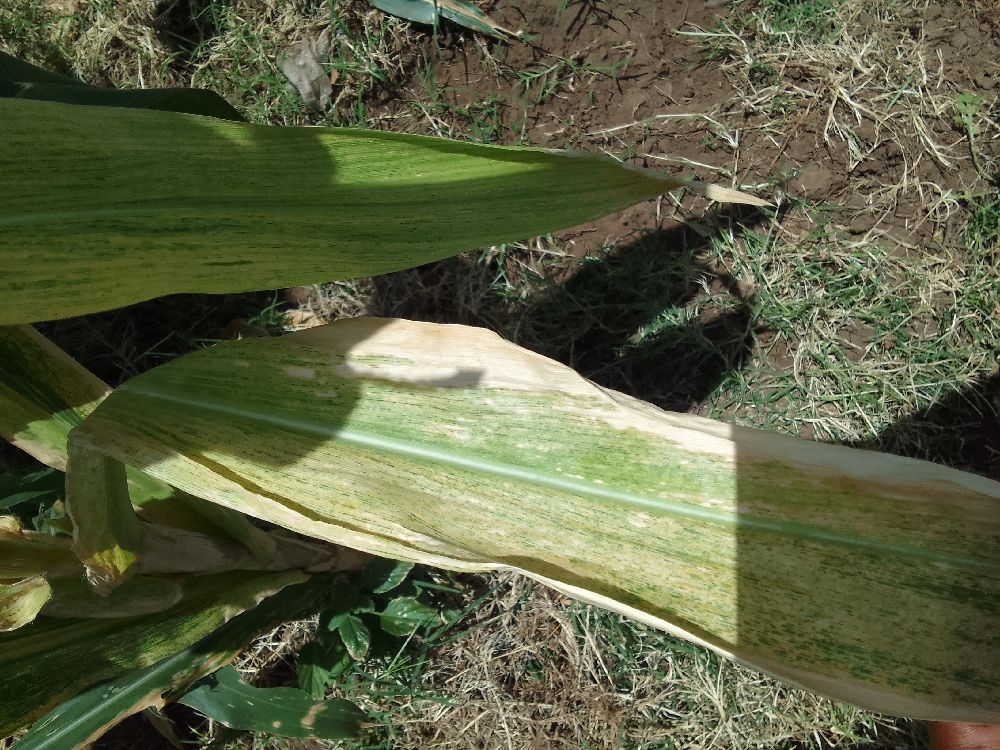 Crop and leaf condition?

maize, maize lethal necrosis
